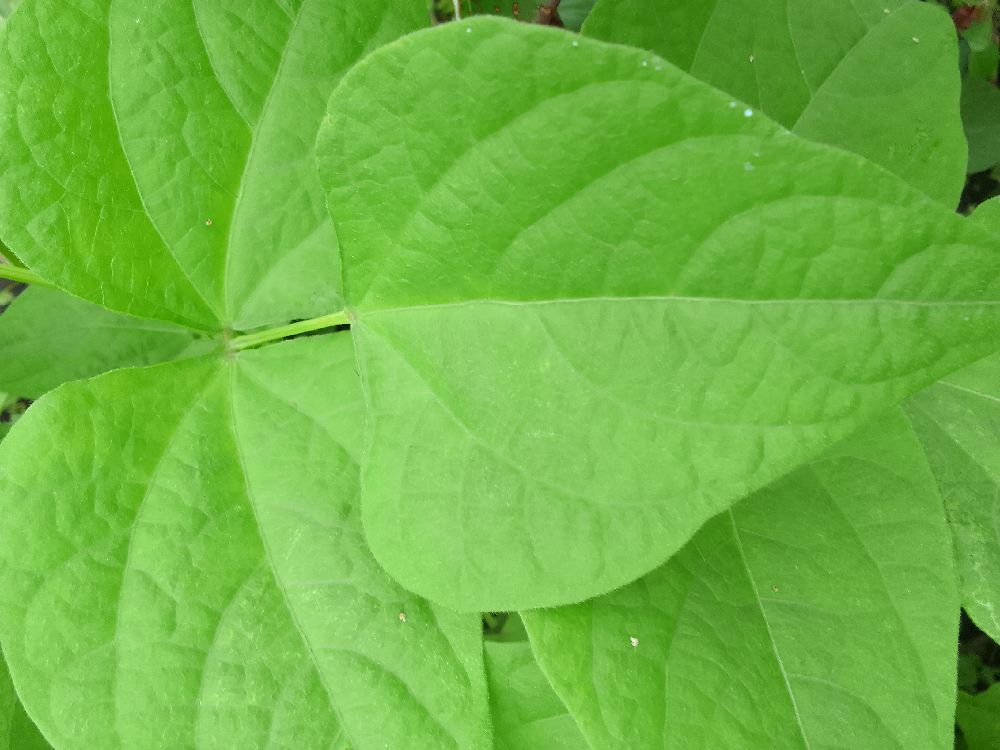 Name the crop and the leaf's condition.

common bean, healthy
